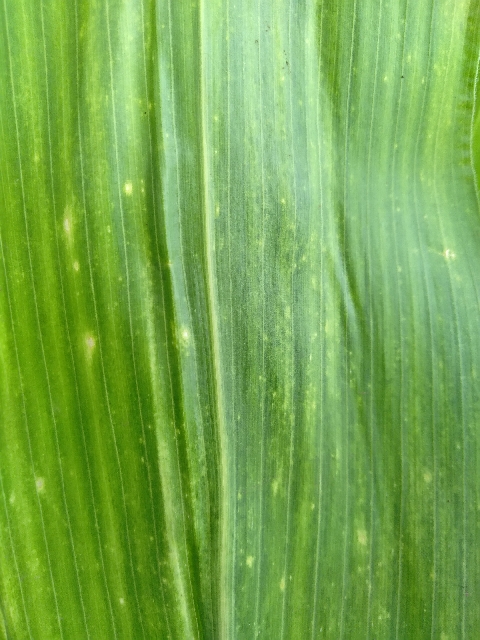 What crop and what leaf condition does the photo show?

maize, maize lethal necrosis
